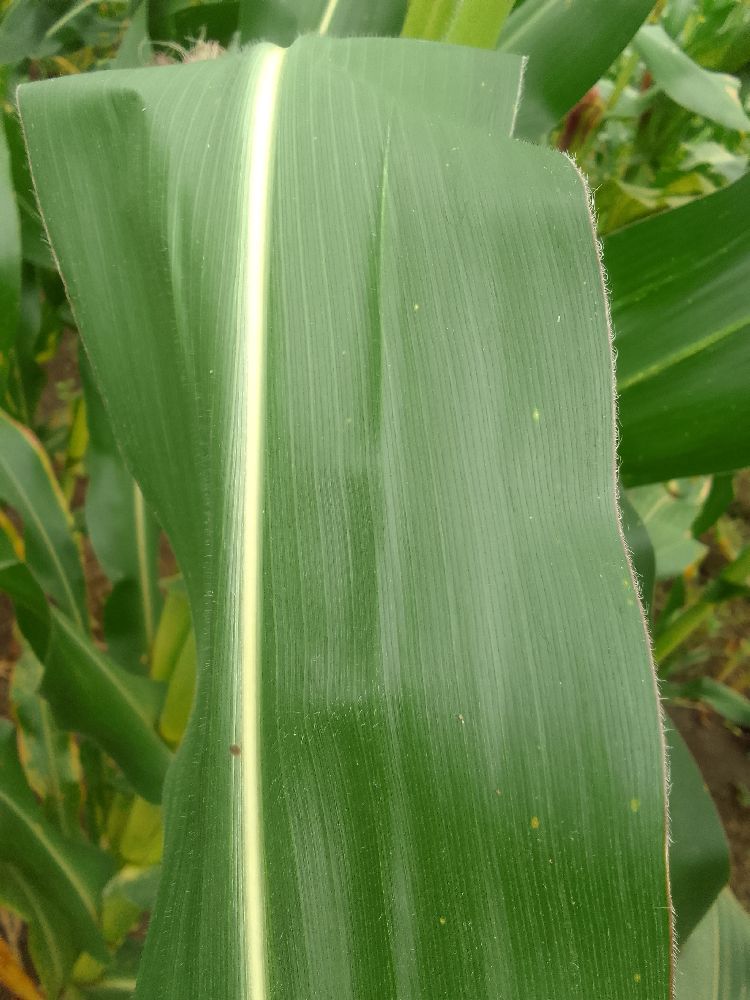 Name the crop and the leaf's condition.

maize, healthy
